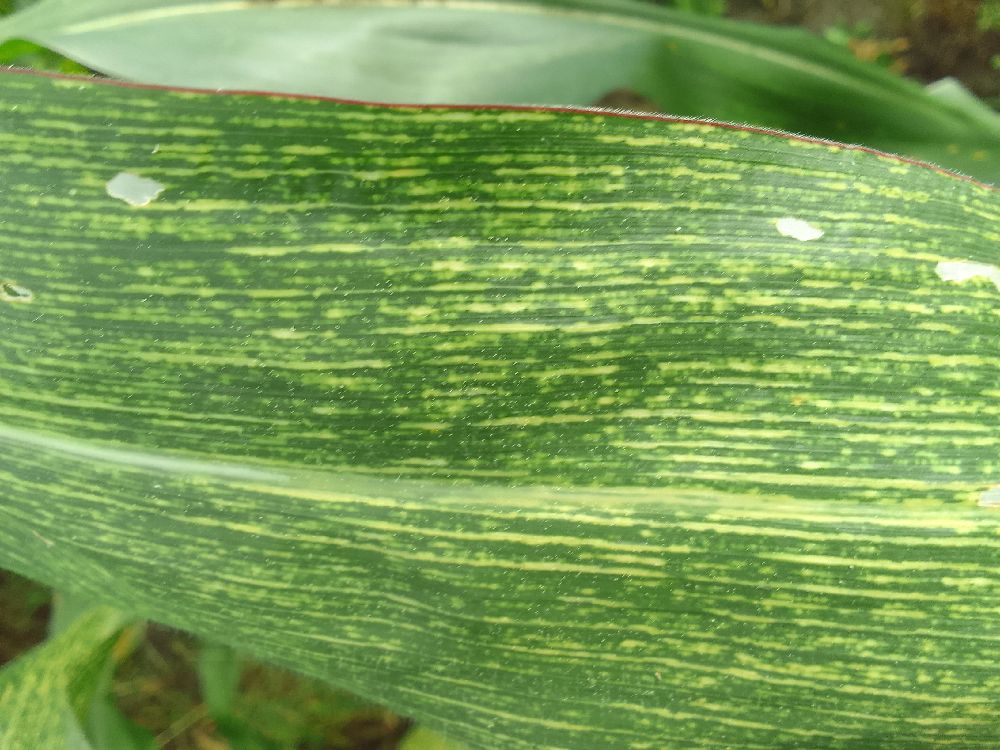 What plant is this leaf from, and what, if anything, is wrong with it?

maize, maize streak virus
